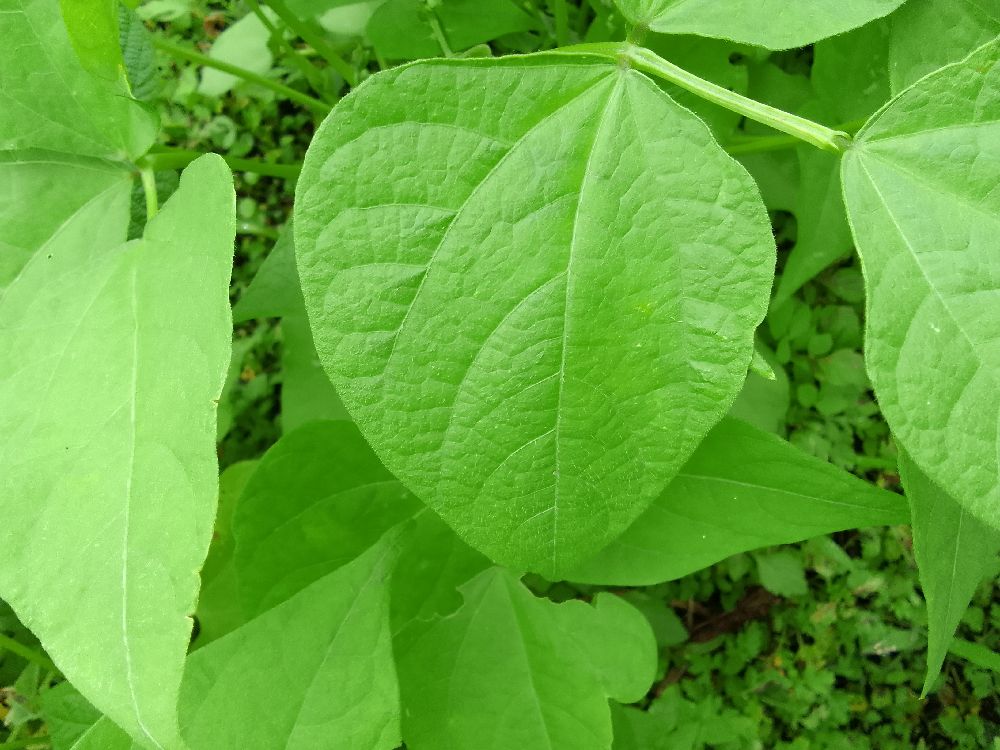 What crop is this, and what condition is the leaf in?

common bean, healthy
